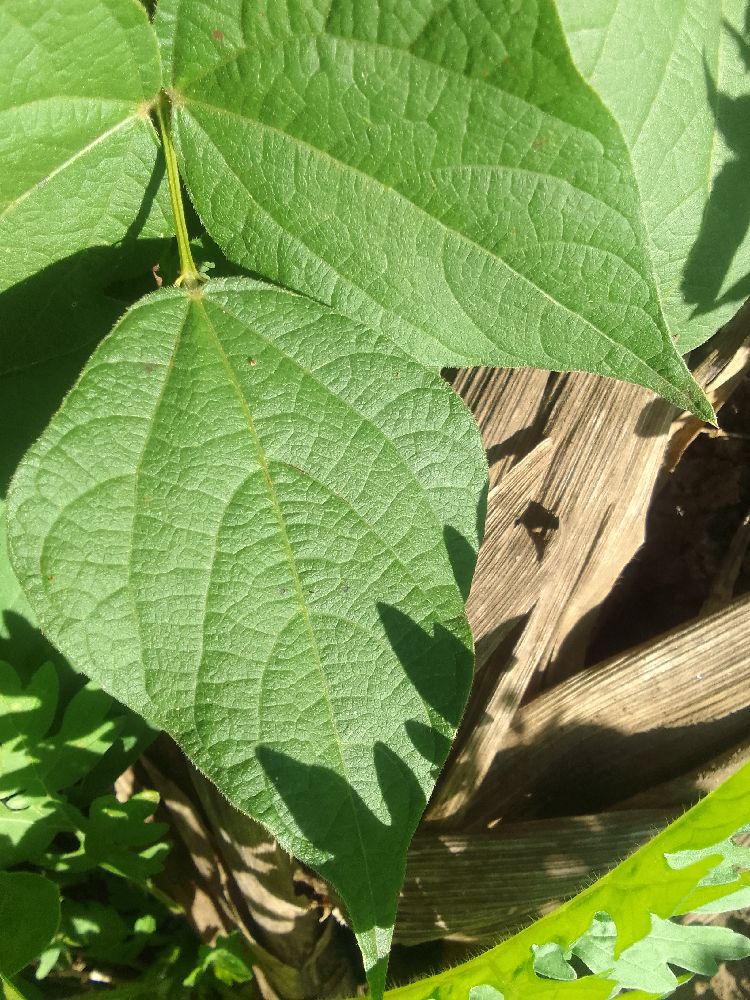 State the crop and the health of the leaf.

common bean, healthy
